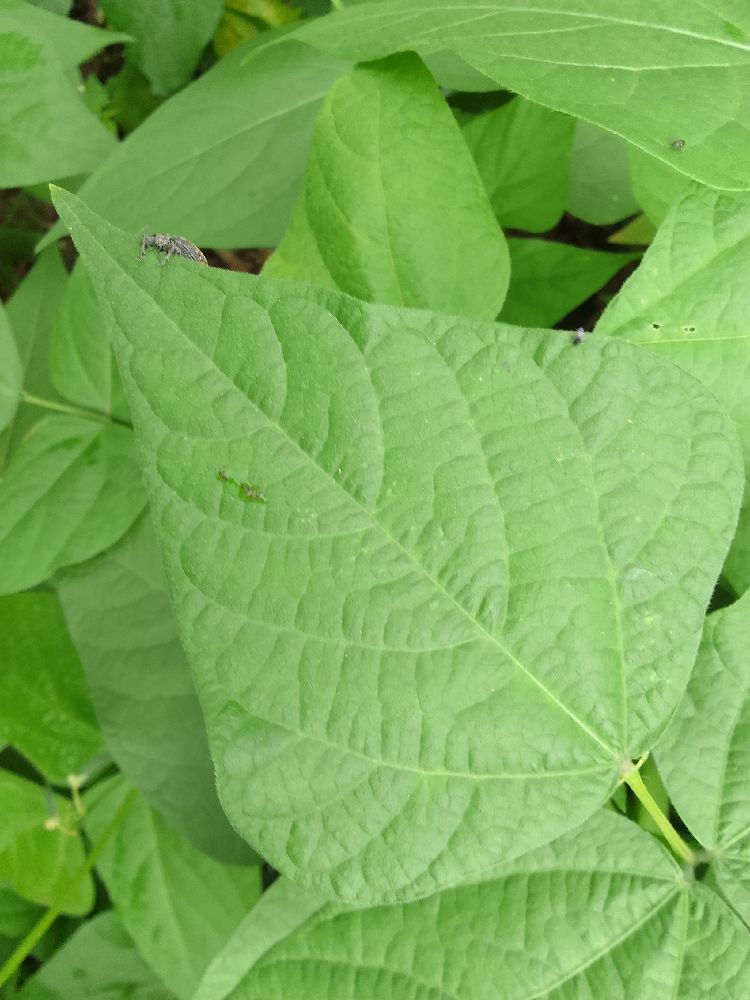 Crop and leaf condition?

common bean, healthy
